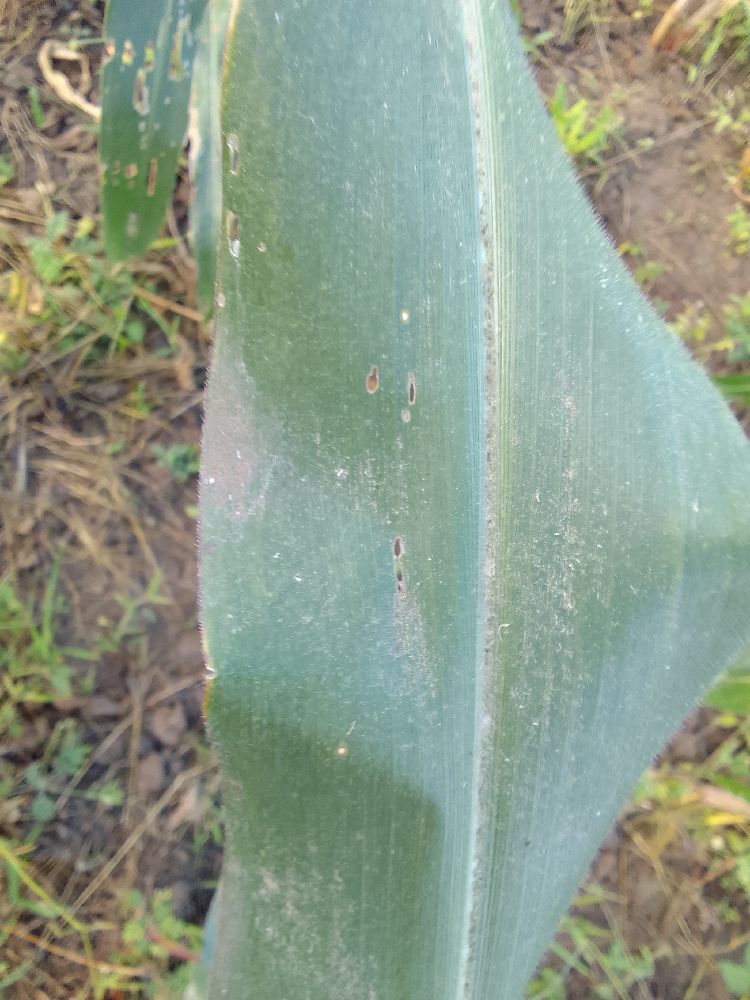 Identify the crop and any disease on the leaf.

maize, healthy
